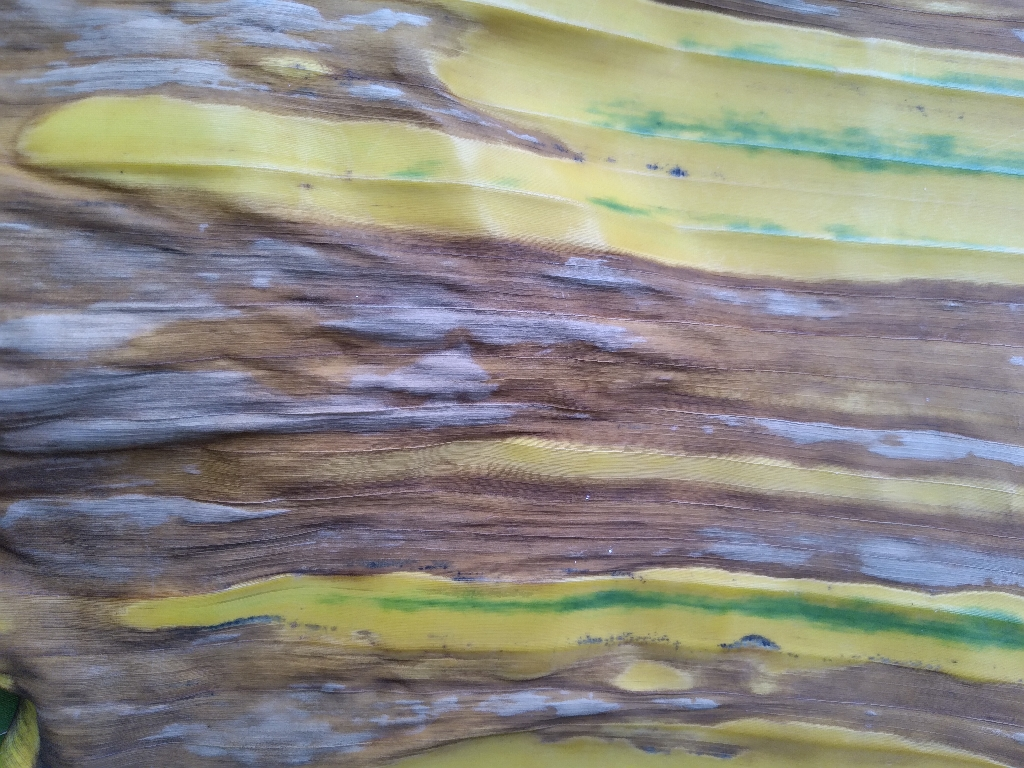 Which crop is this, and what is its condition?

banana, fusarium wilt race 1
